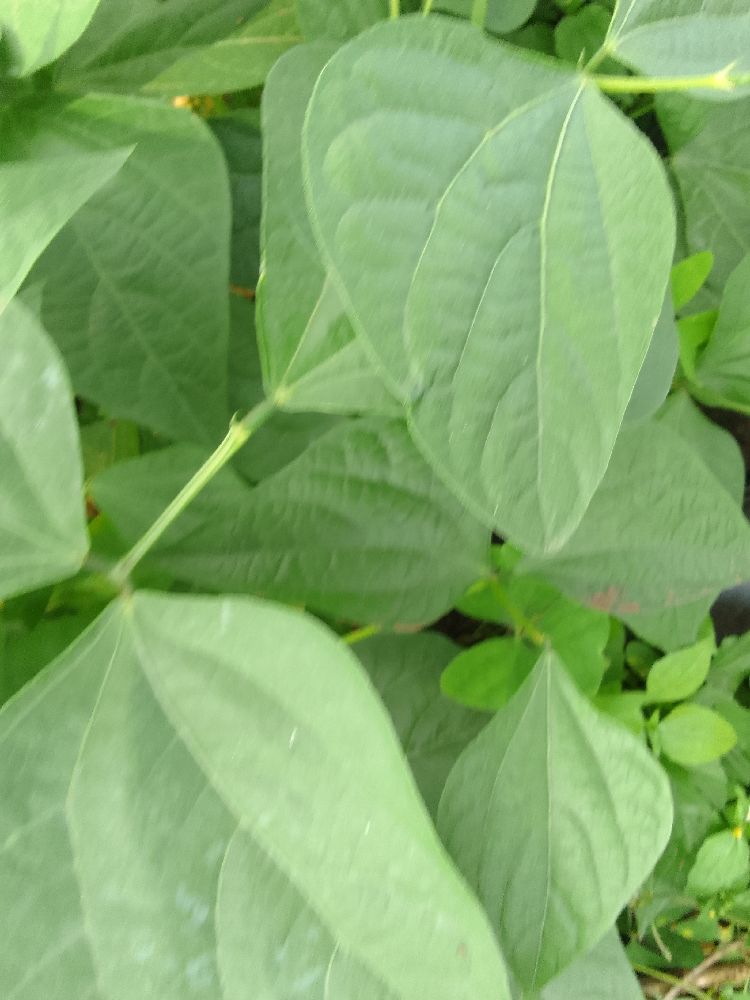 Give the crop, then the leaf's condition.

common bean, healthy
